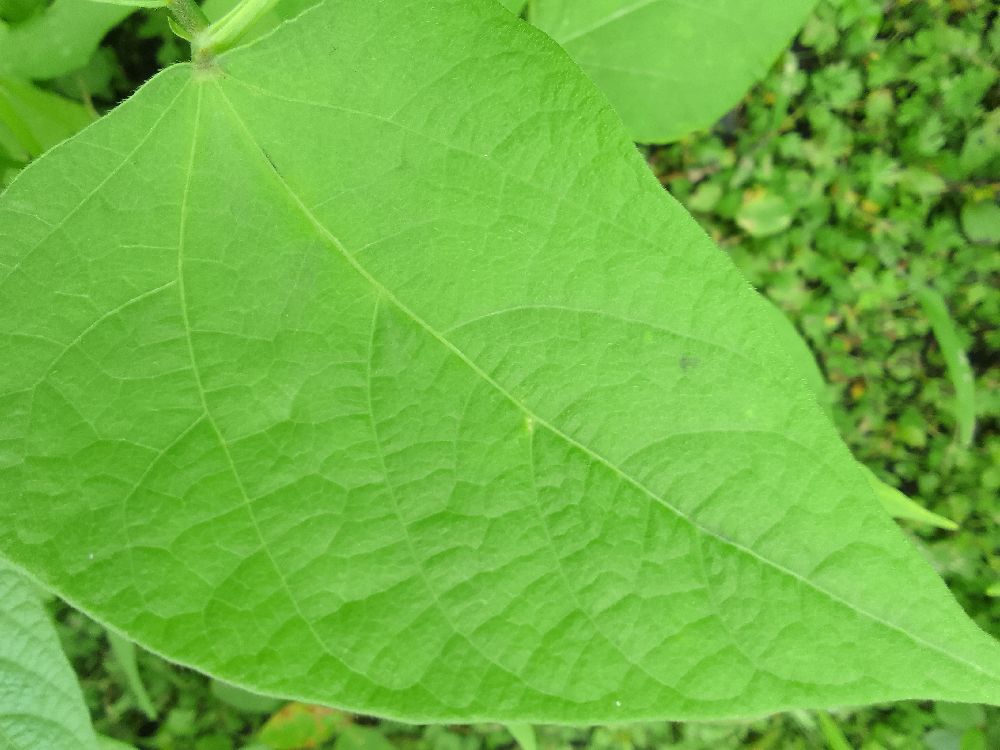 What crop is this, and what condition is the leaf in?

common bean, healthy
